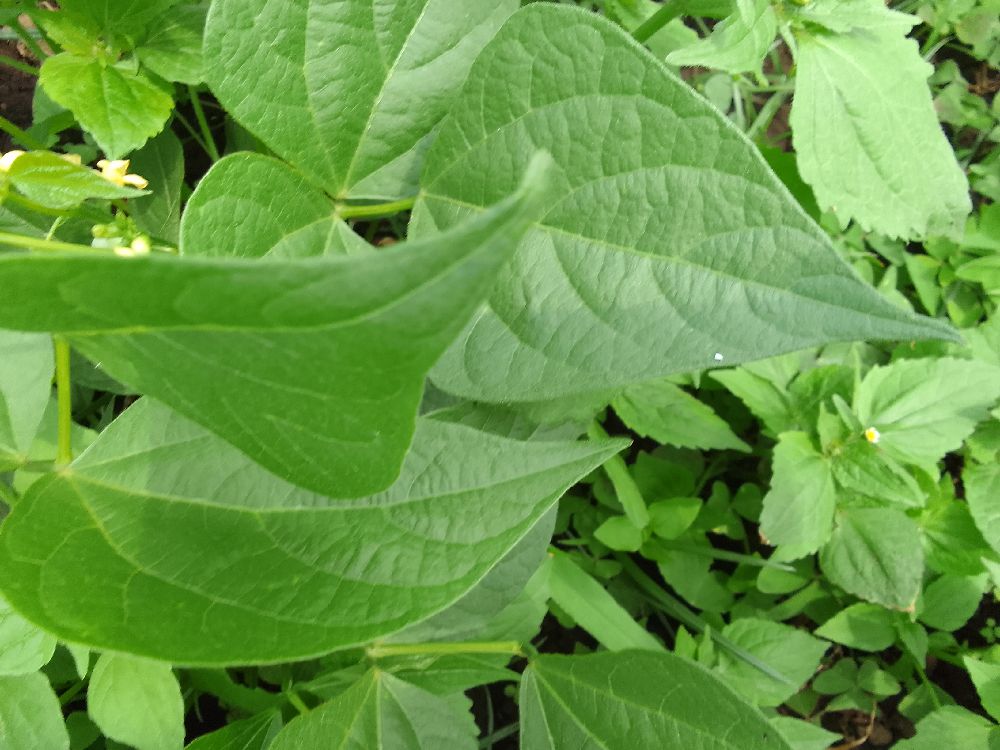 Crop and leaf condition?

common bean, healthy
